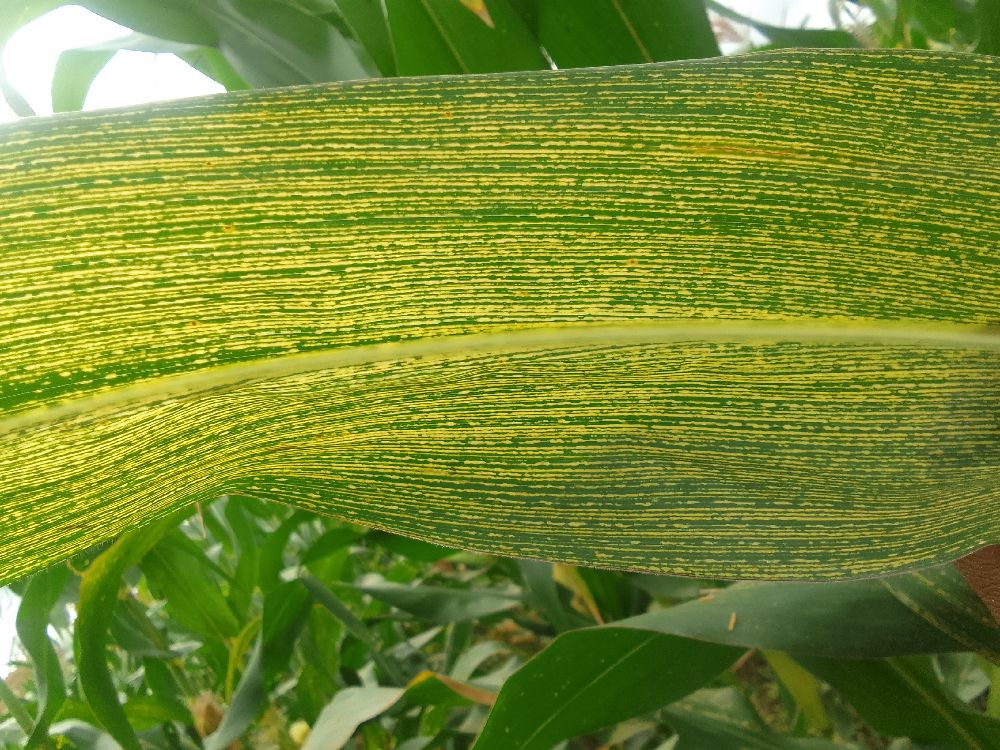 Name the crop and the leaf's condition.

maize, maize streak virus
